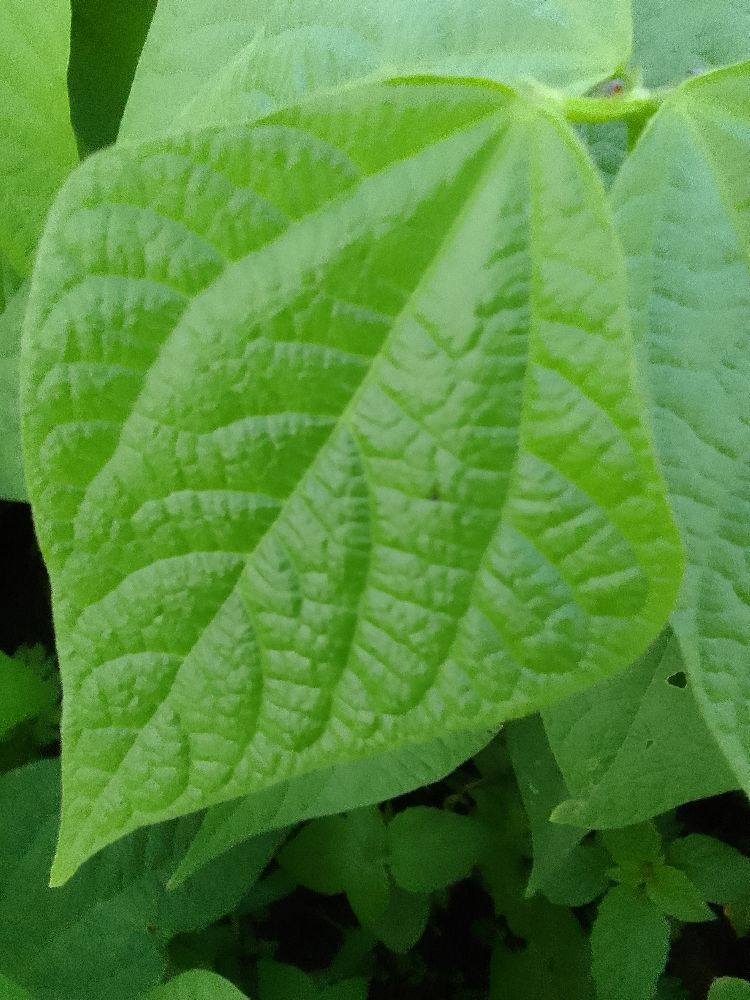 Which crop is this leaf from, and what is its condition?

common bean, healthy
